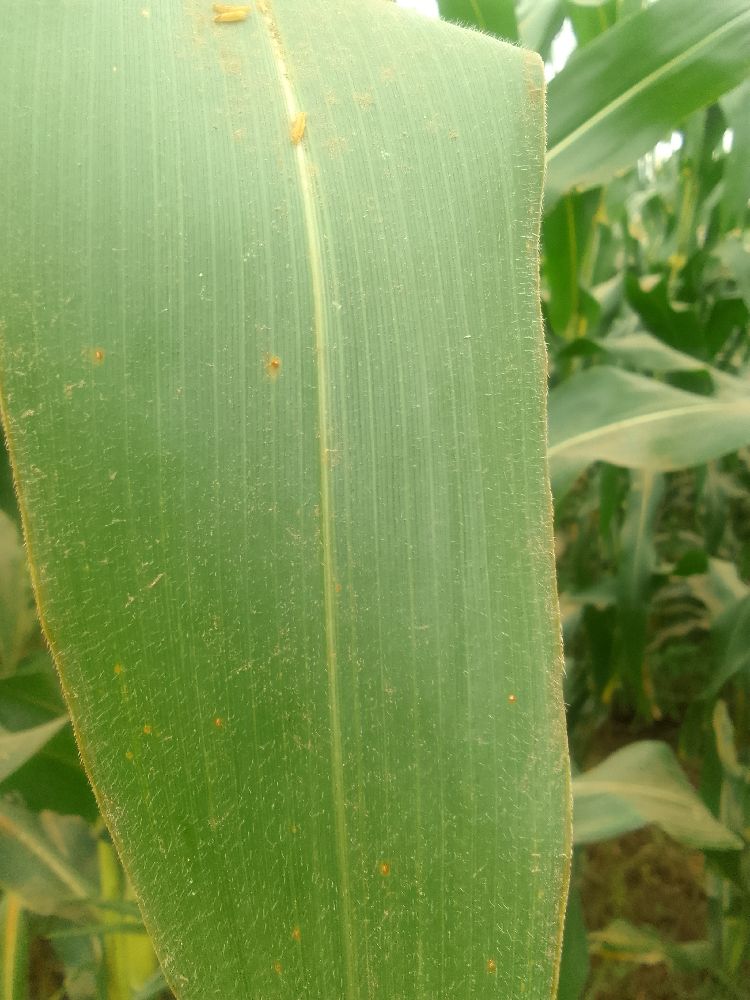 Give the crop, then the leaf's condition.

maize, healthy
